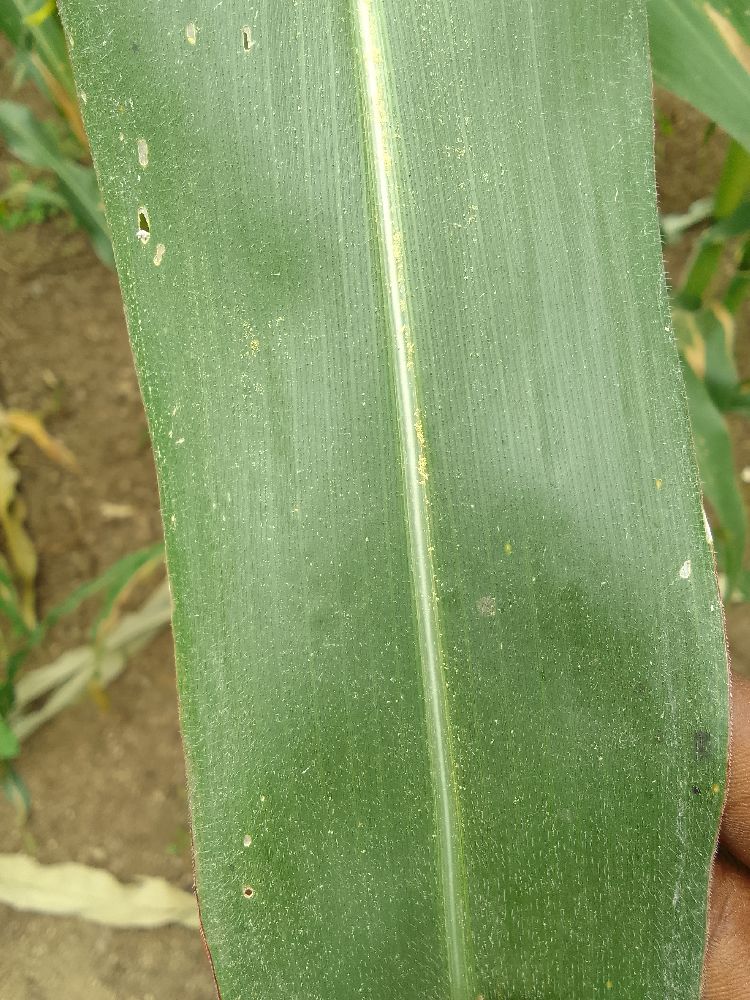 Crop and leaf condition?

maize, healthy
